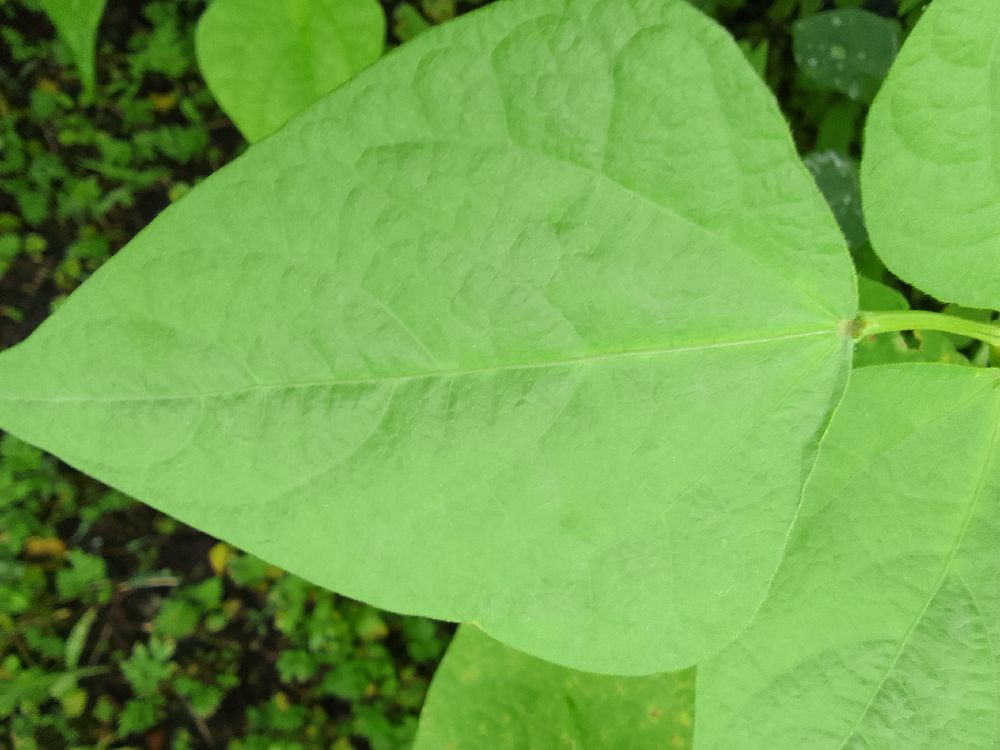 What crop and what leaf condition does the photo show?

common bean, healthy
